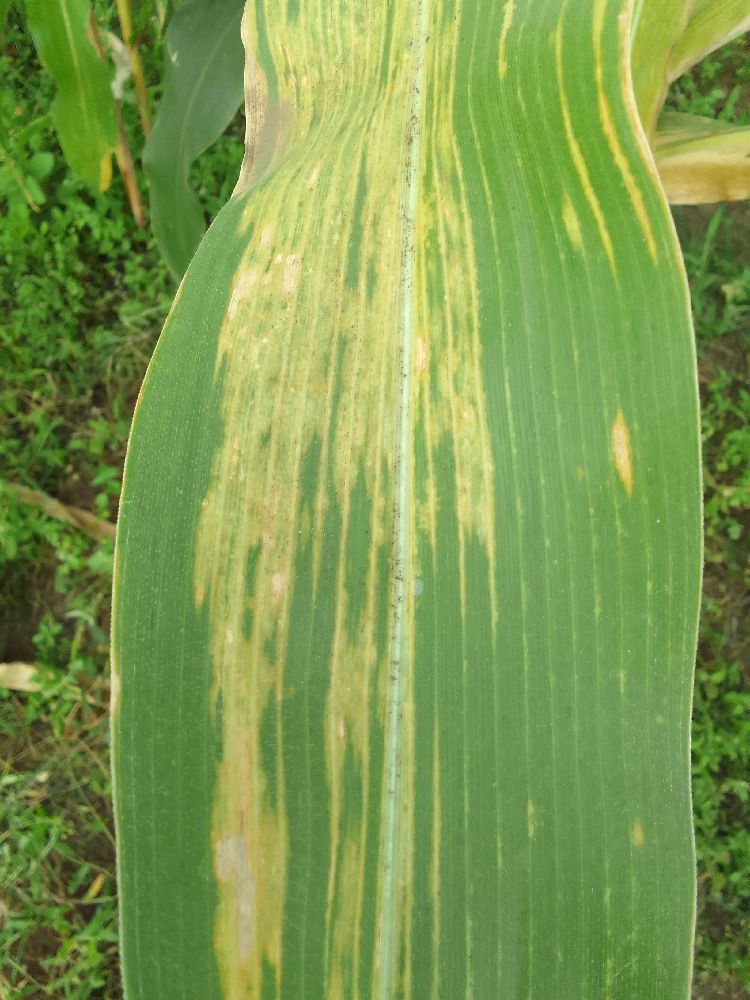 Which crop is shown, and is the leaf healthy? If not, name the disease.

maize, maize lethal necrosis
